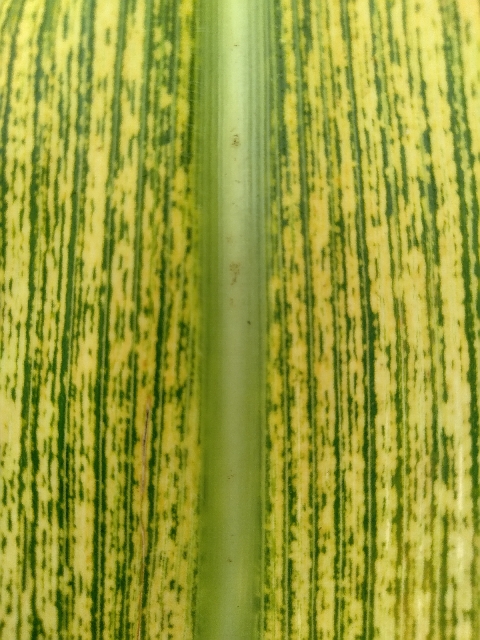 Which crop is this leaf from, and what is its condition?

maize, maize streak virus
